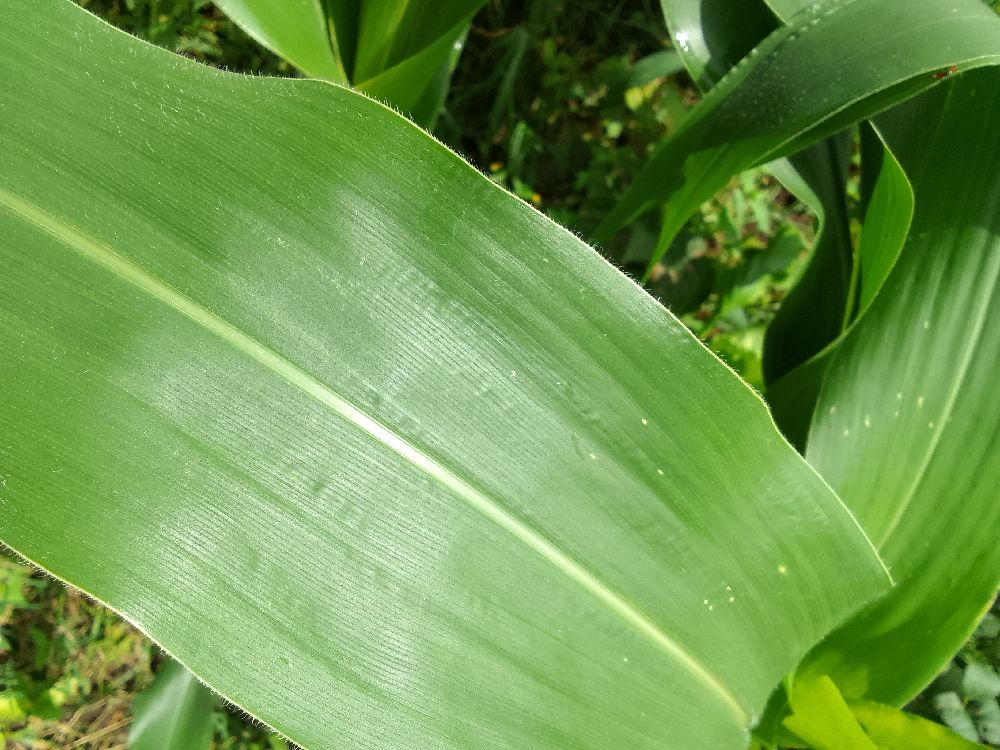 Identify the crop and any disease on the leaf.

maize, healthy
